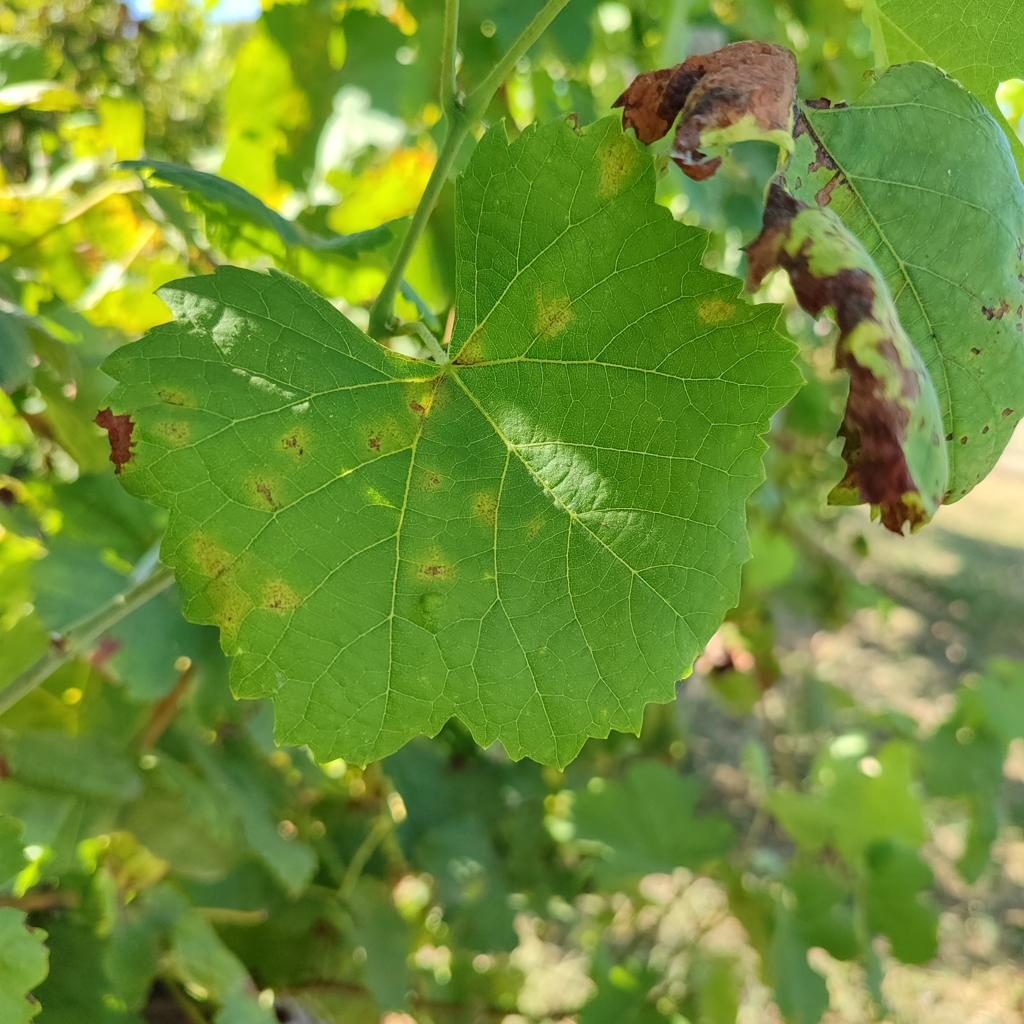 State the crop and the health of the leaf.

grapevine, downy mildew
